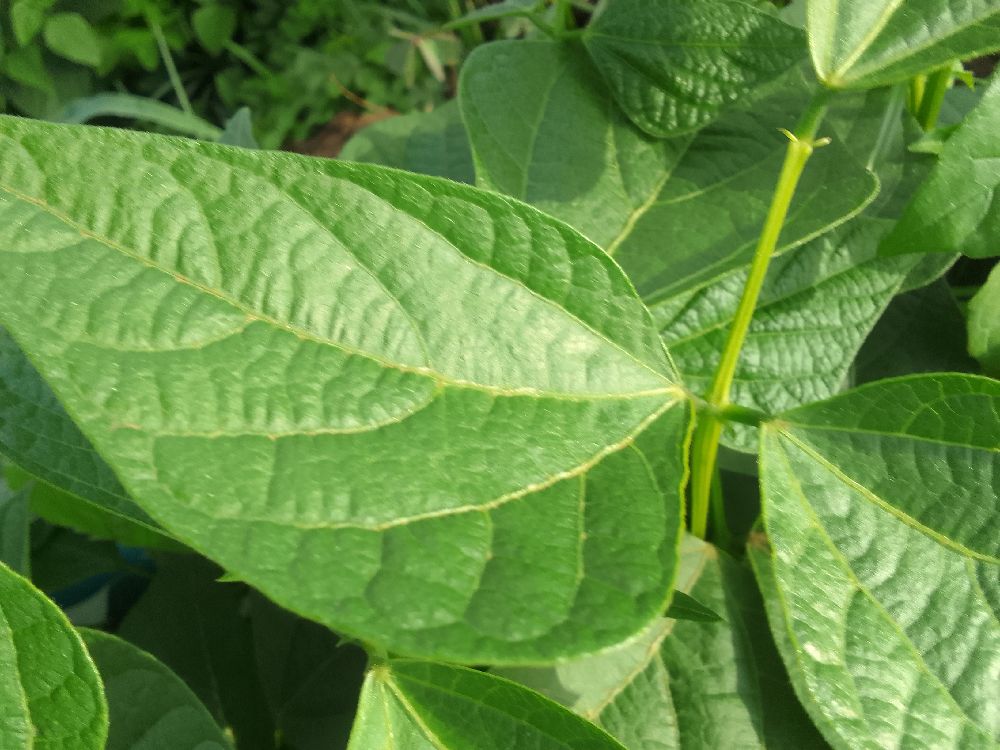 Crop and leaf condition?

common bean, healthy
